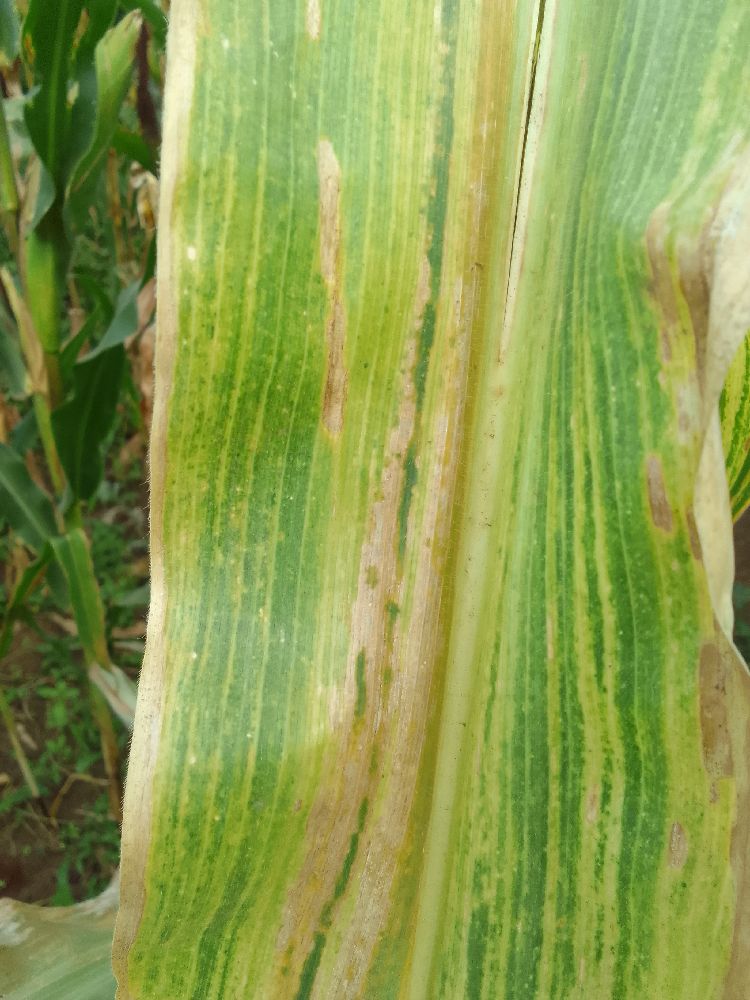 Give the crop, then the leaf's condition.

maize, maize lethal necrosis
